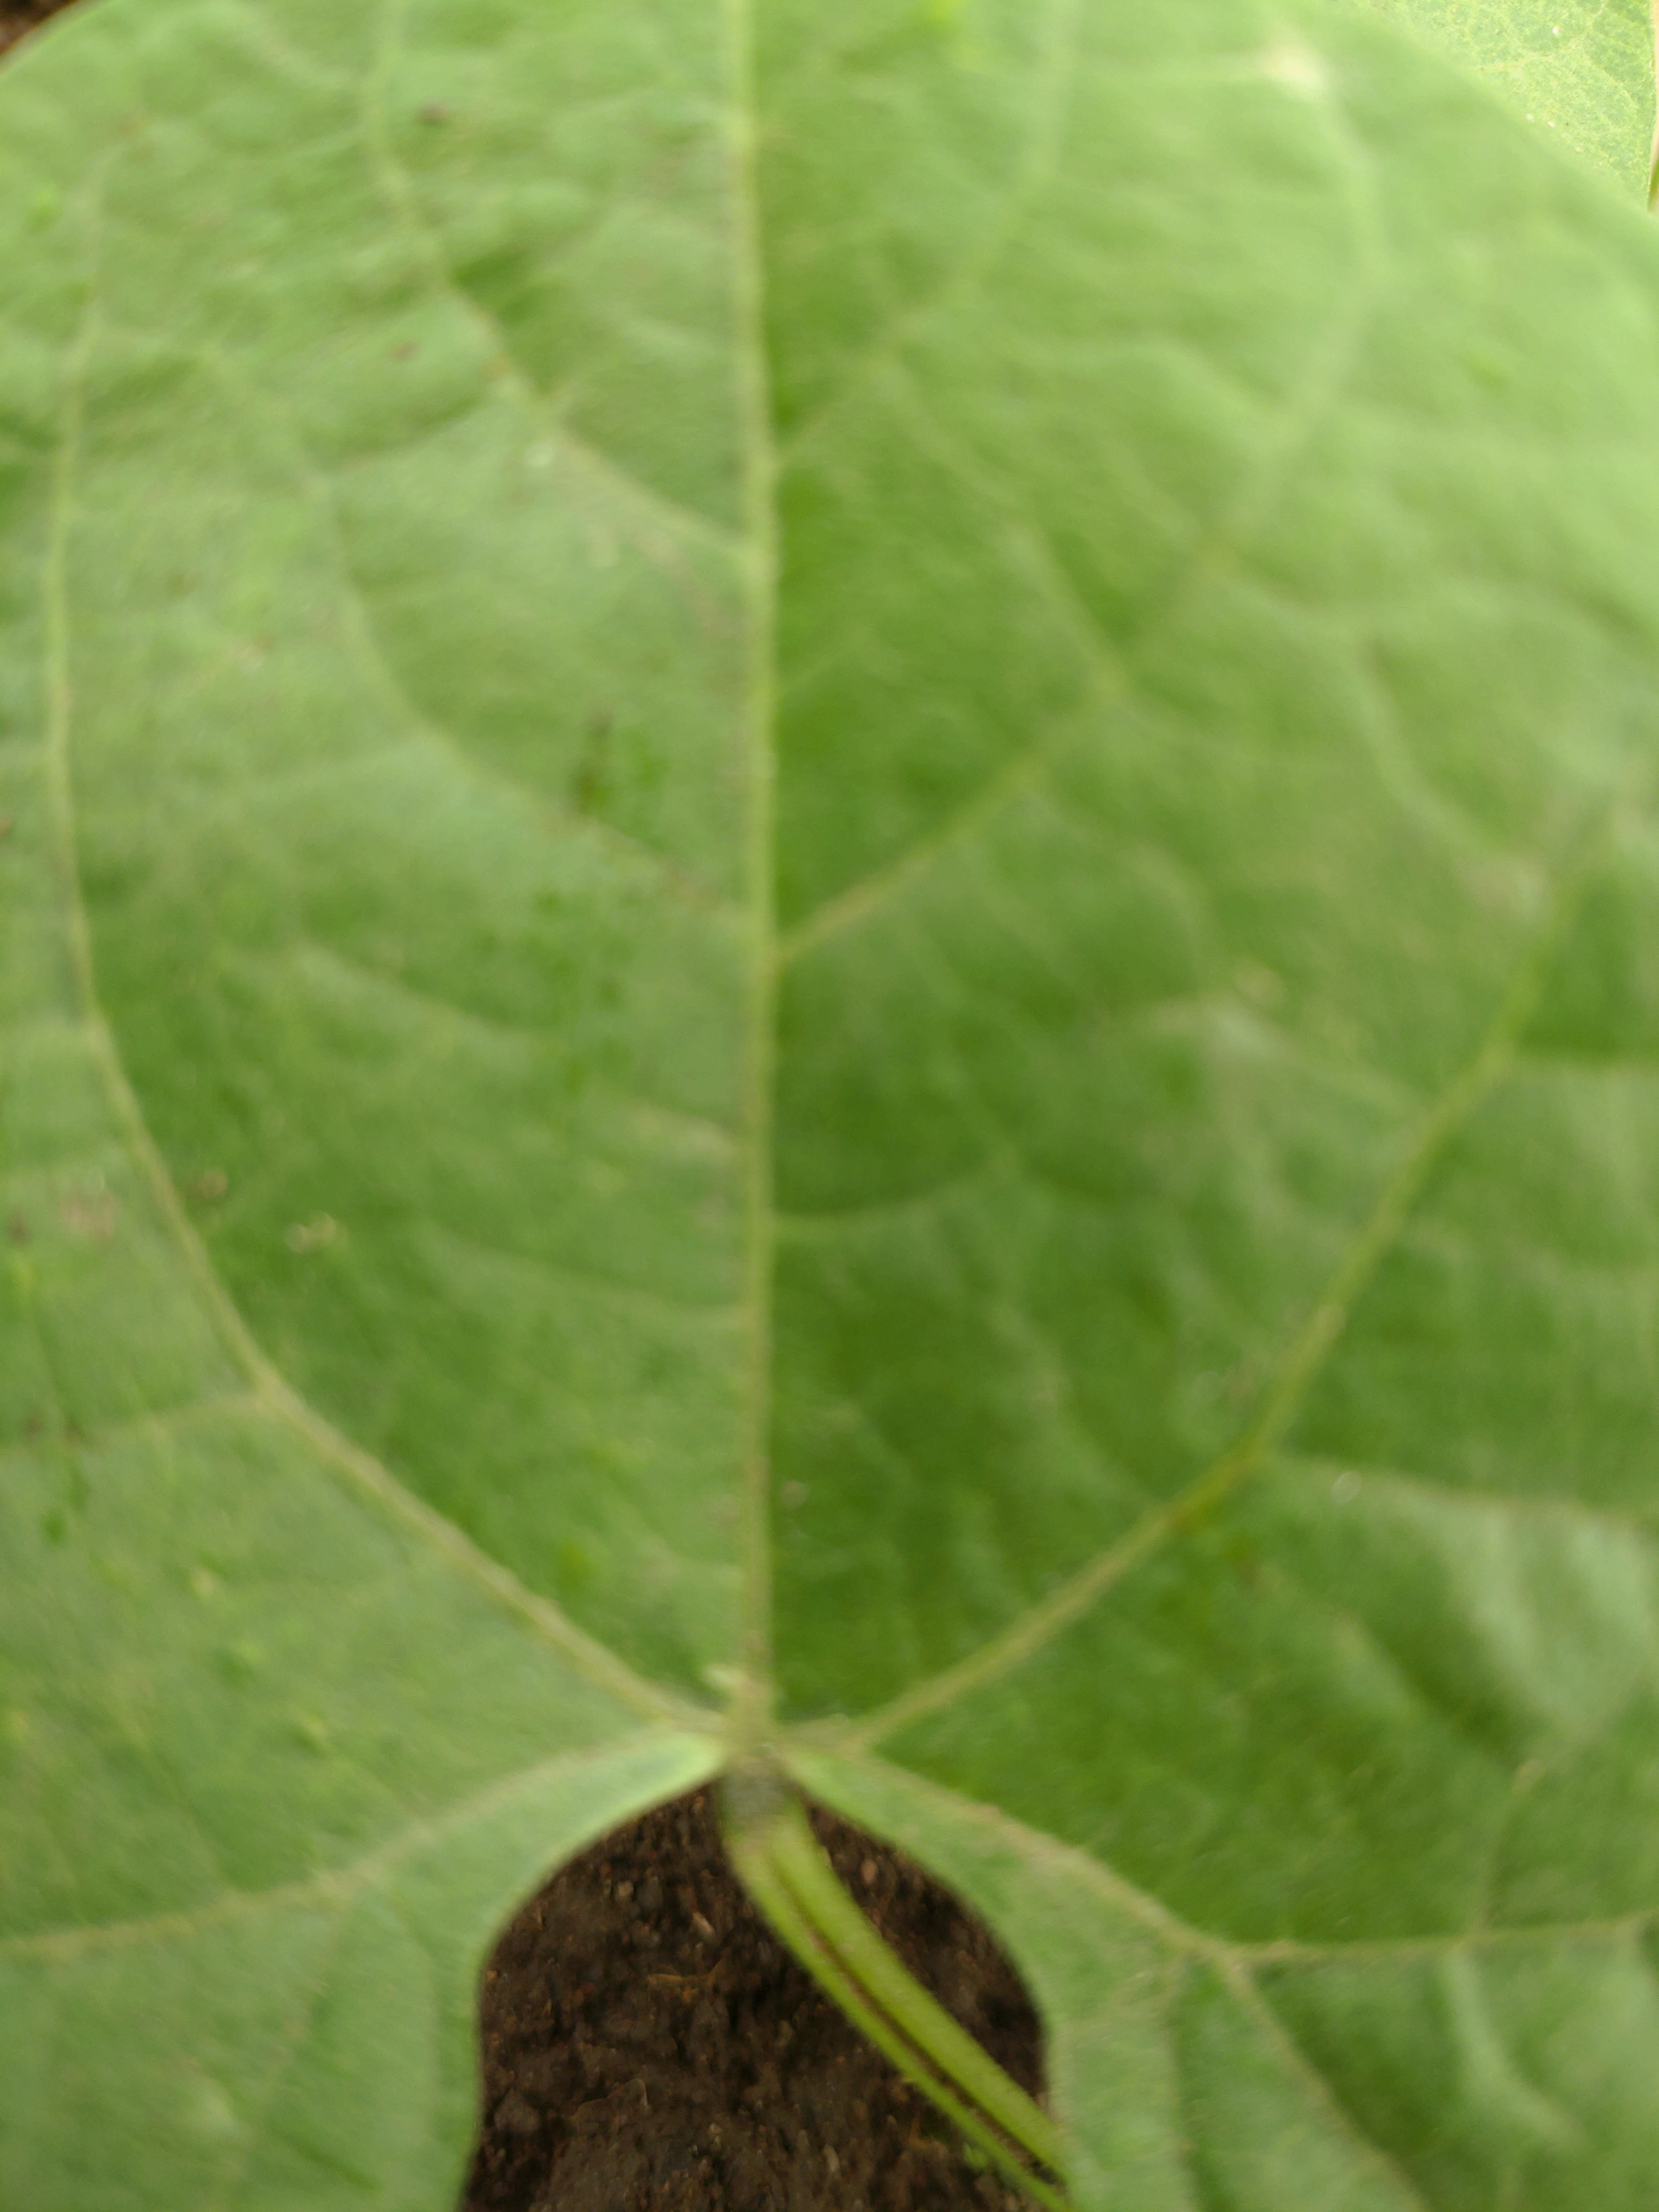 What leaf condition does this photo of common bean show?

healthy
